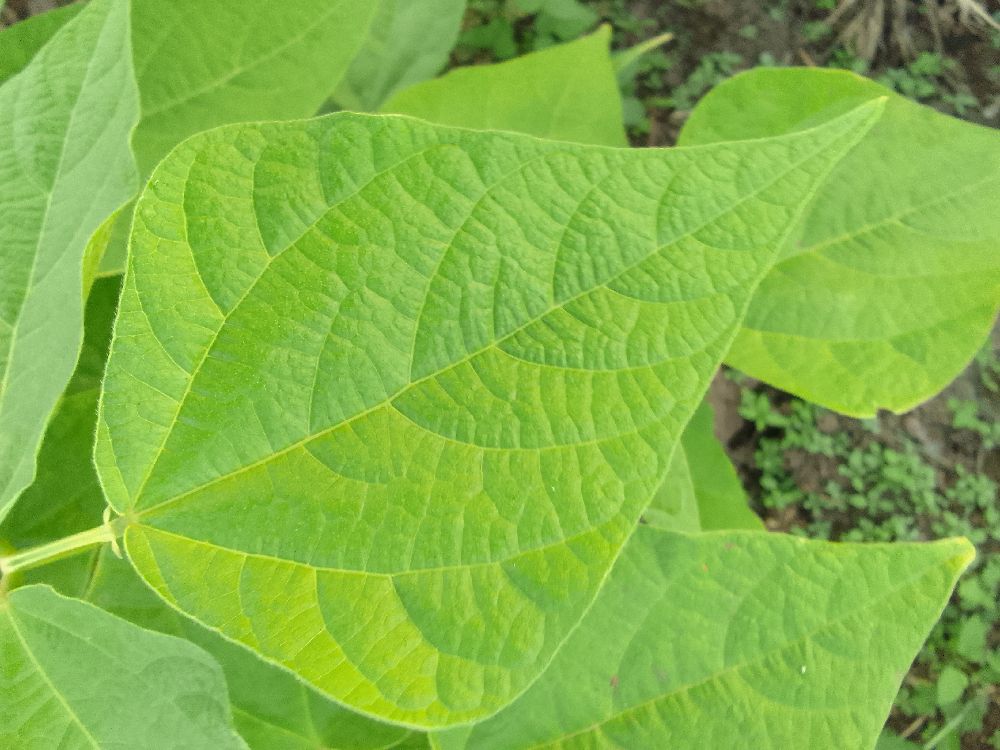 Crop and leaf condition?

common bean, healthy
